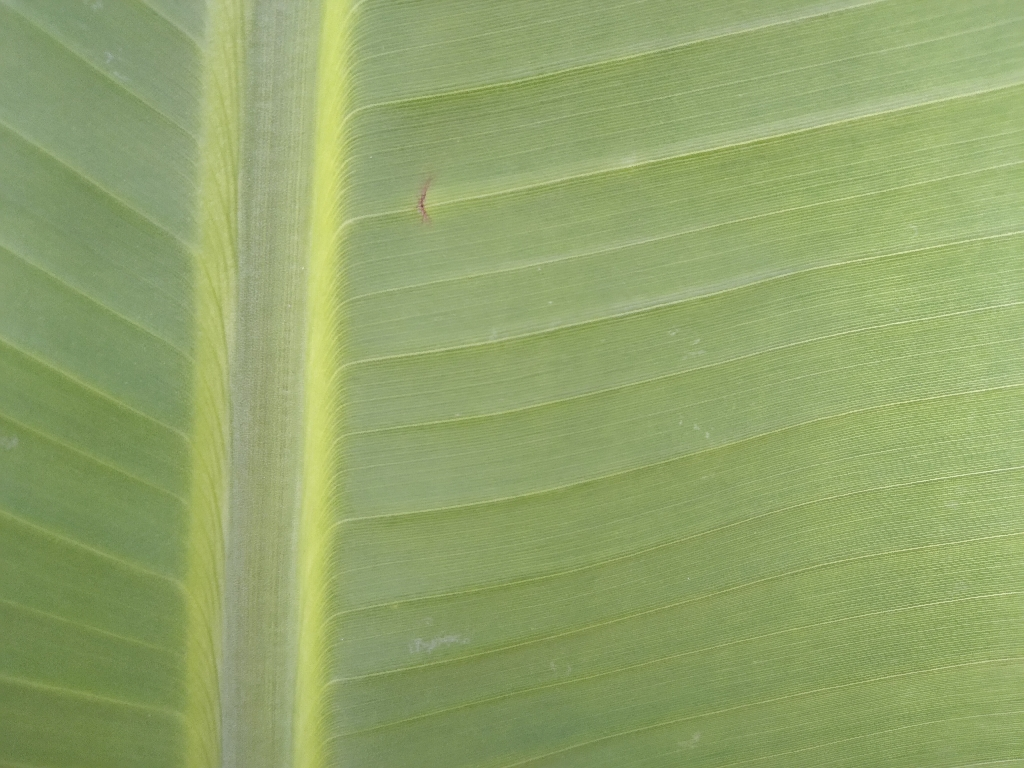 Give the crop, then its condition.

banana, healthy
